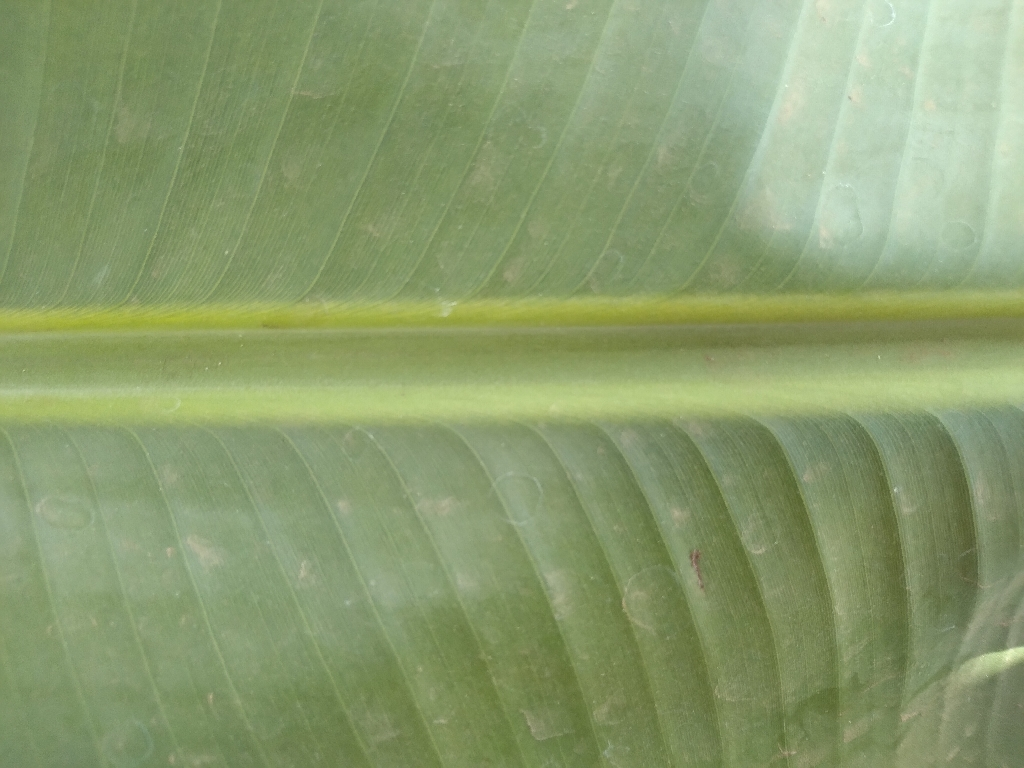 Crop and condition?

banana, healthy
